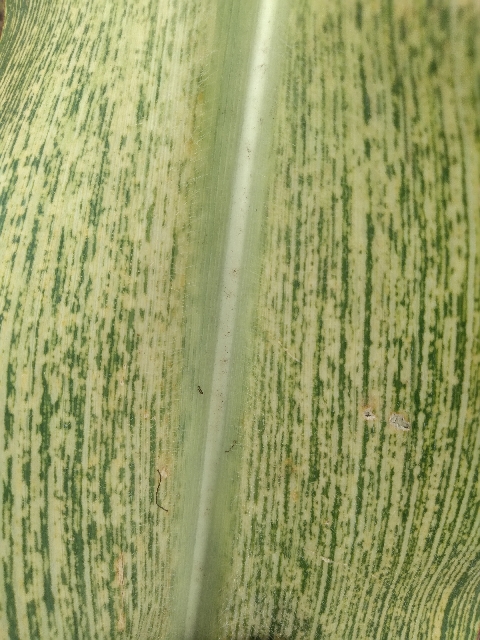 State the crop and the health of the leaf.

maize, maize streak virus
